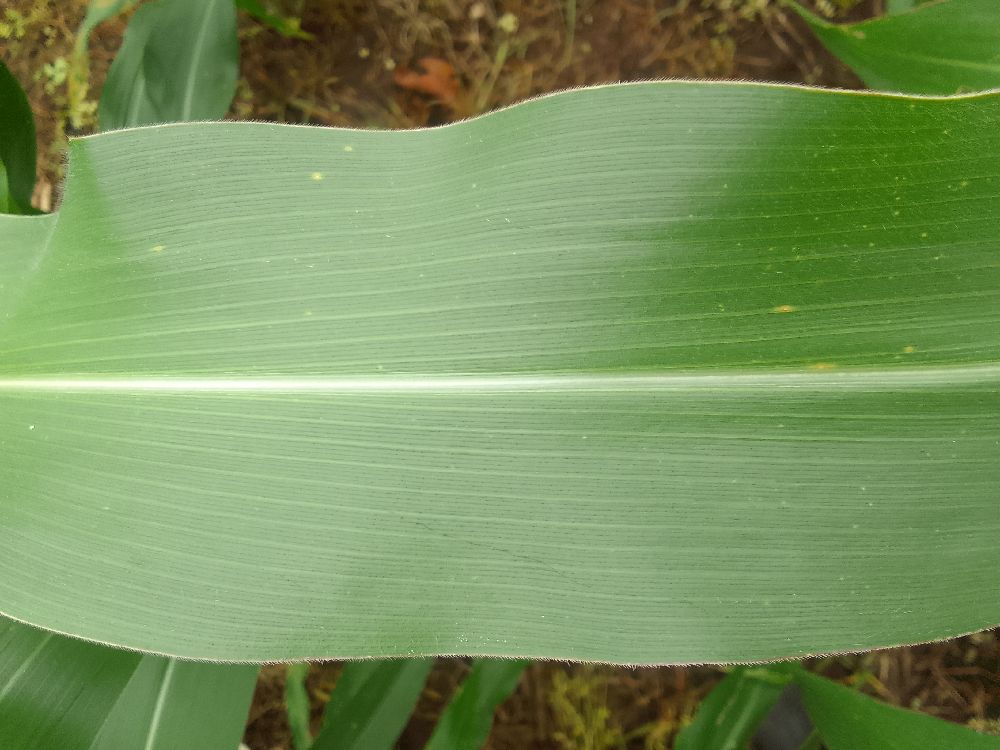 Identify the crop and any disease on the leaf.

maize, healthy
